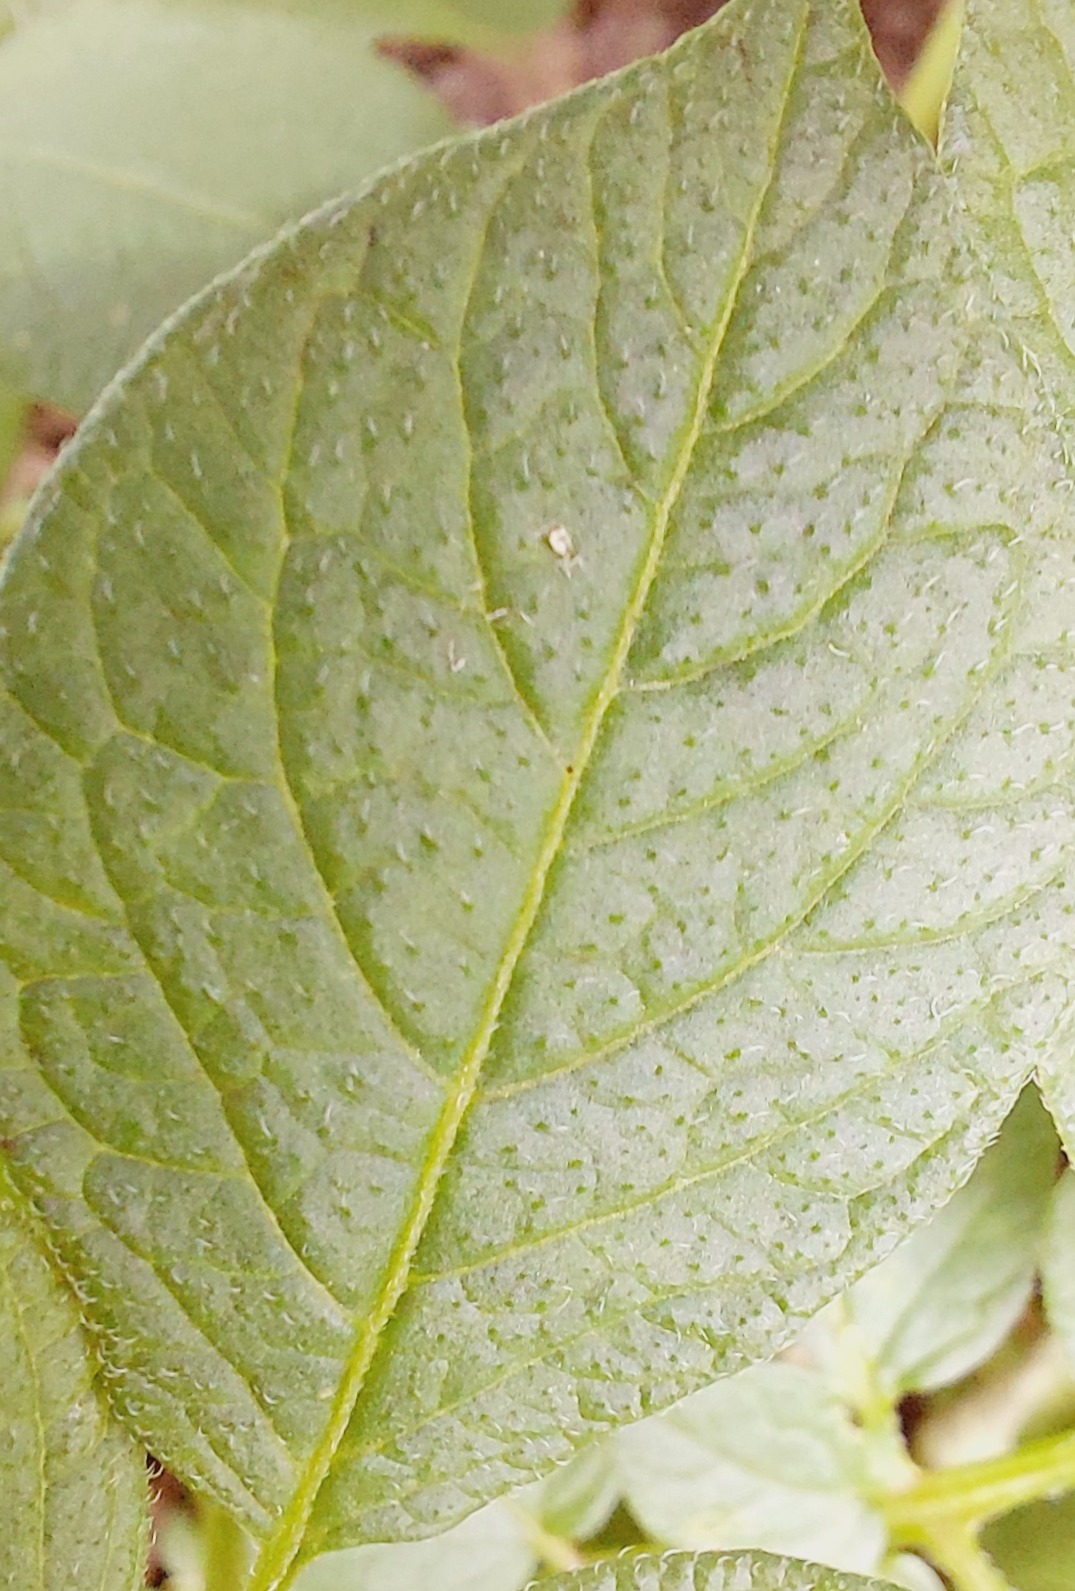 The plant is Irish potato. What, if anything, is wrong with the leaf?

healthy
